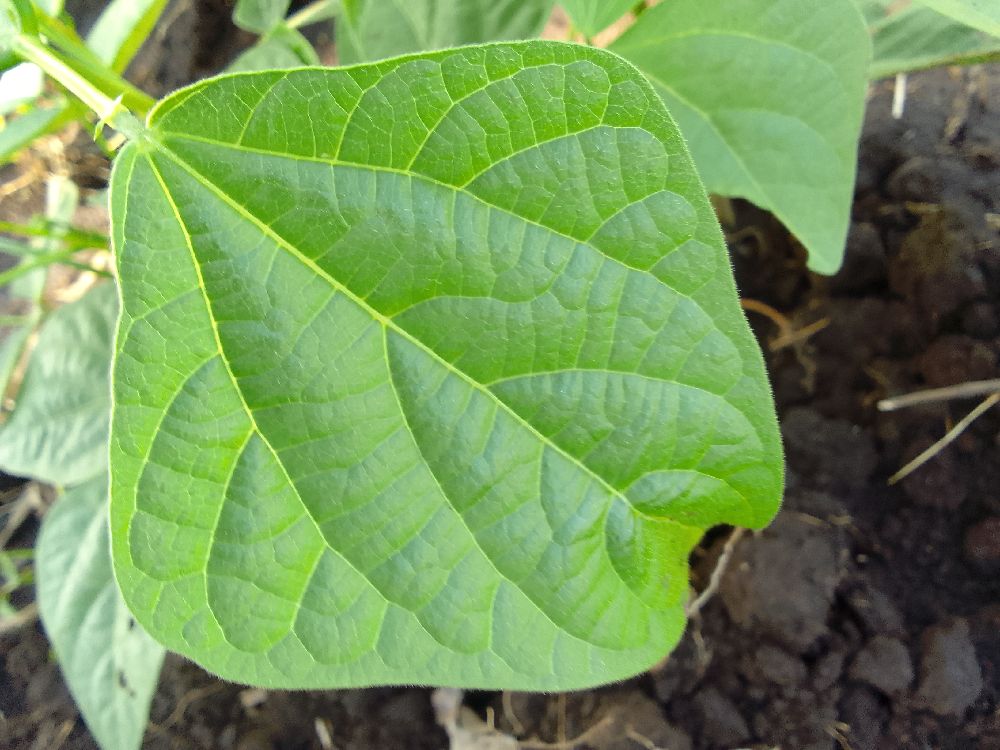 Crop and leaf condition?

common bean, healthy
